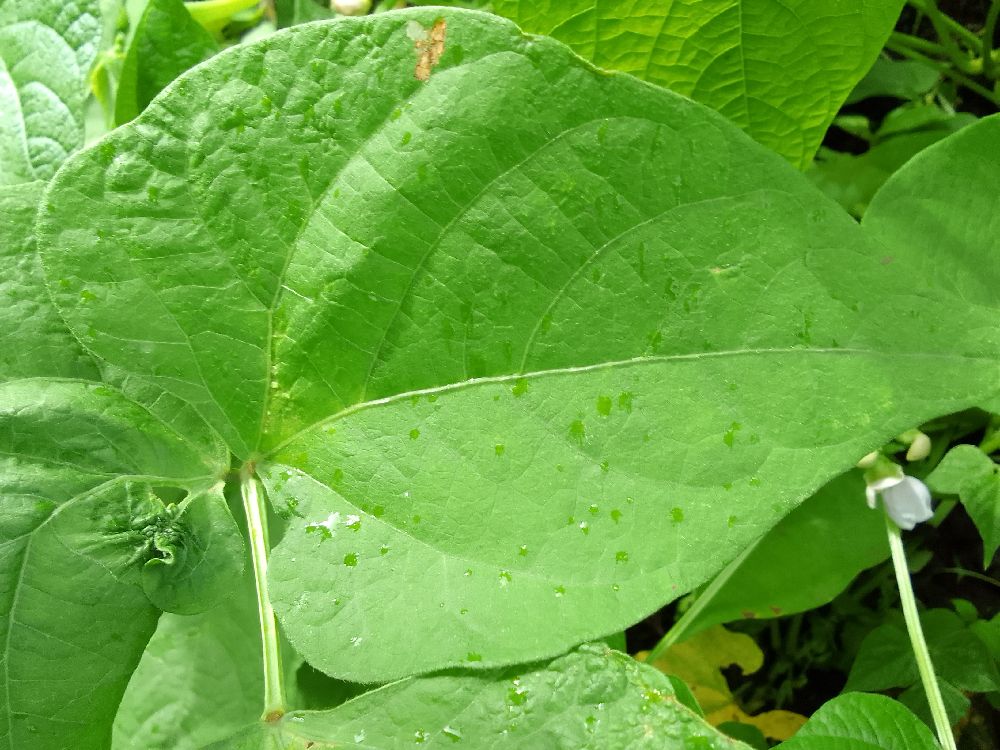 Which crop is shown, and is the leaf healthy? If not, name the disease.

common bean, healthy
